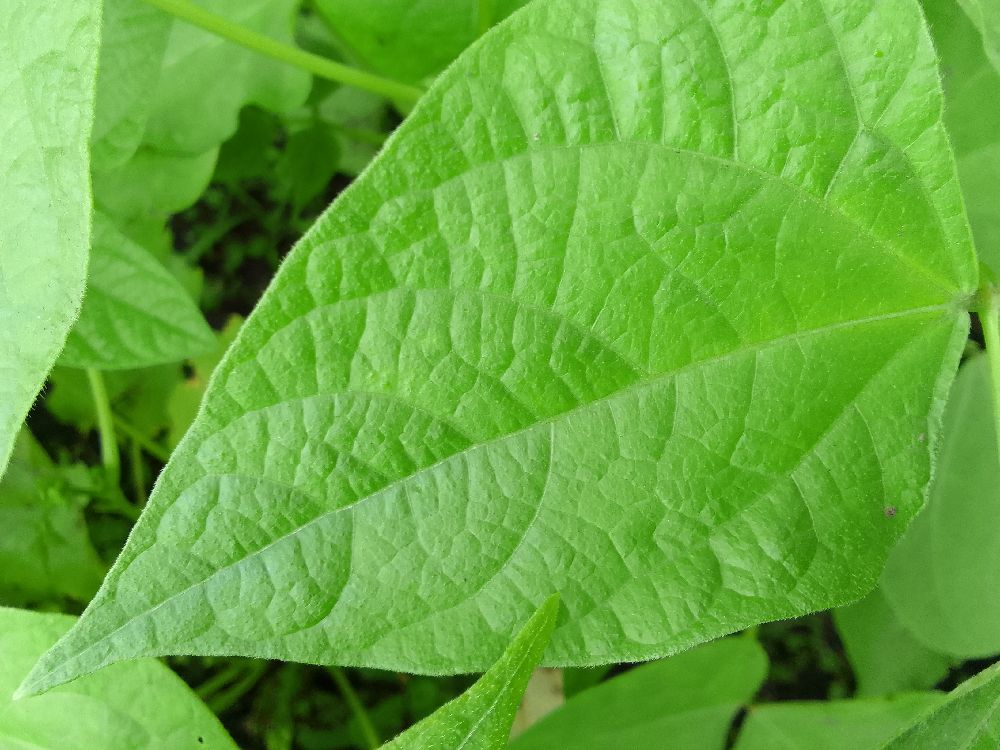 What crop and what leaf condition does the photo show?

common bean, healthy
